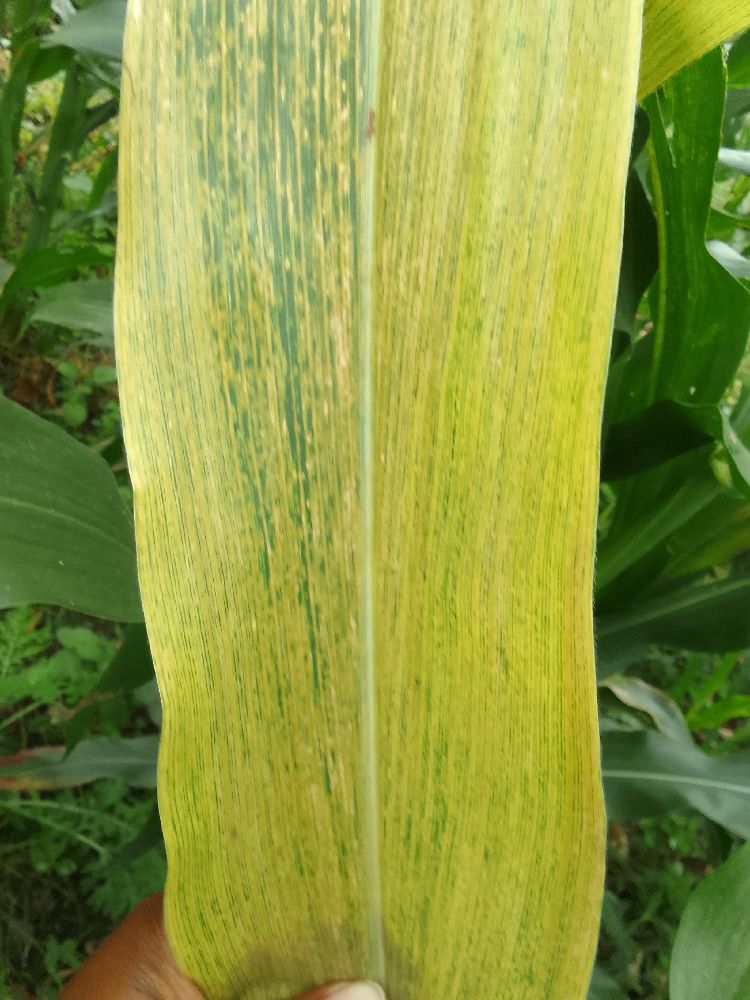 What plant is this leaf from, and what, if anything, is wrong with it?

maize, maize lethal necrosis
